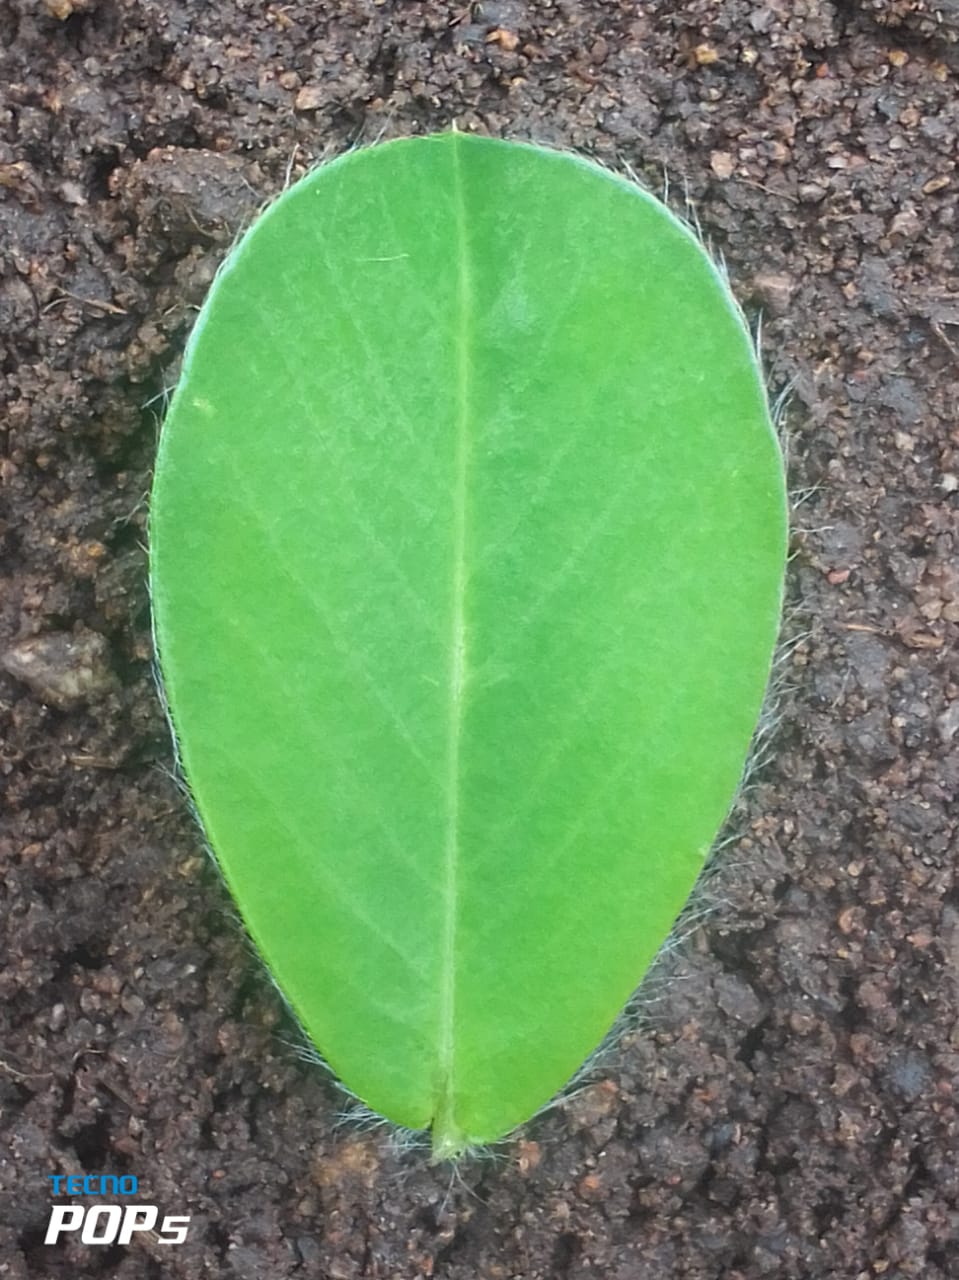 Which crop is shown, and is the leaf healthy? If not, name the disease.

peanut, healthy leaves
